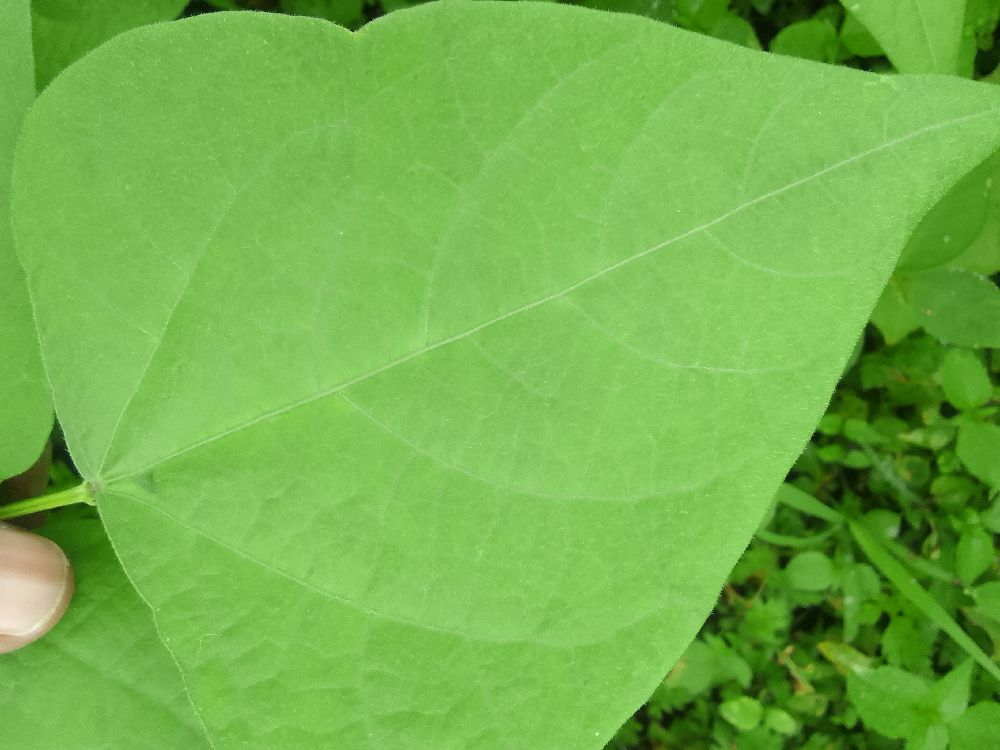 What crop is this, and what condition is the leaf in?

common bean, healthy
